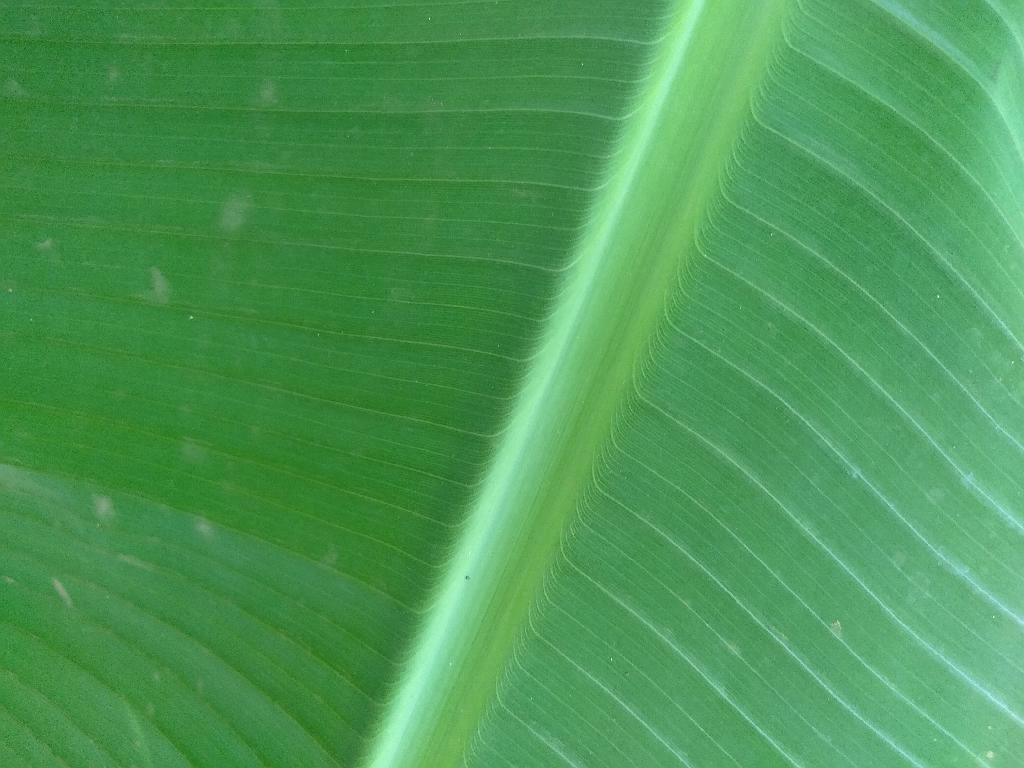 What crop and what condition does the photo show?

banana, healthy
